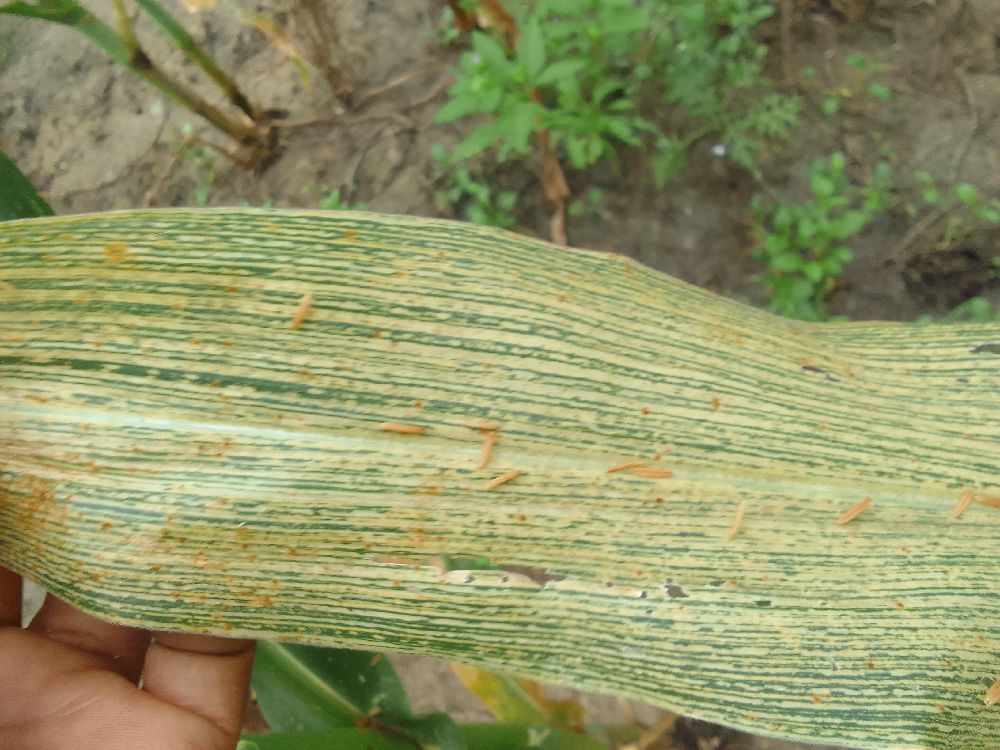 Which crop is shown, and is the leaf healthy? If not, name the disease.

maize, maize streak virus
